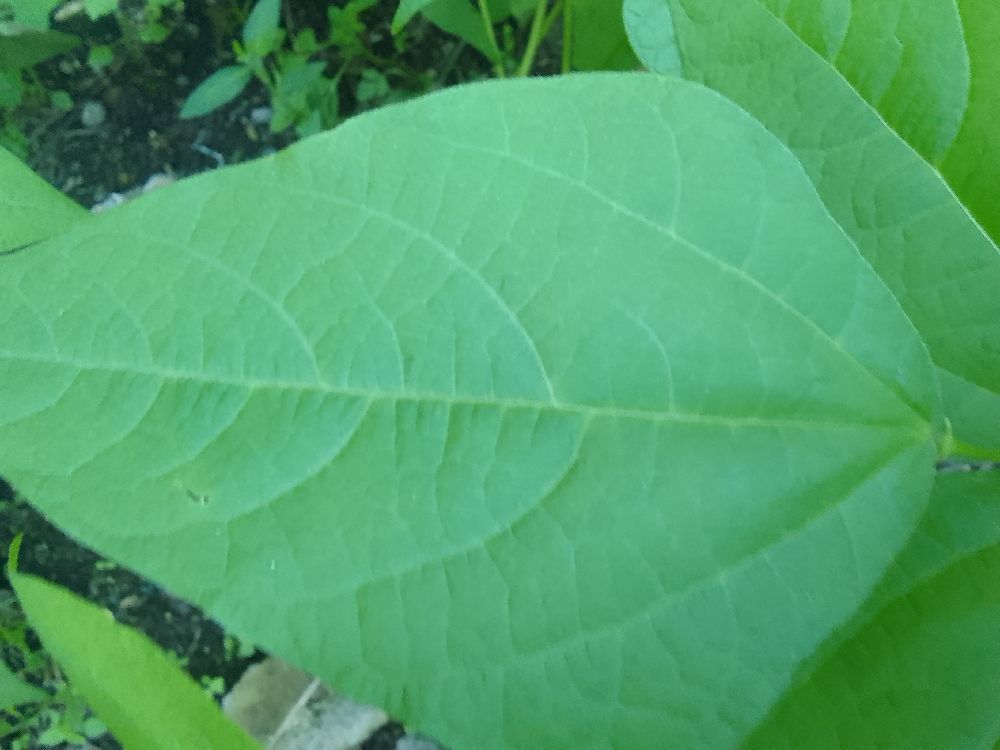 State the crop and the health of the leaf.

common bean, healthy
